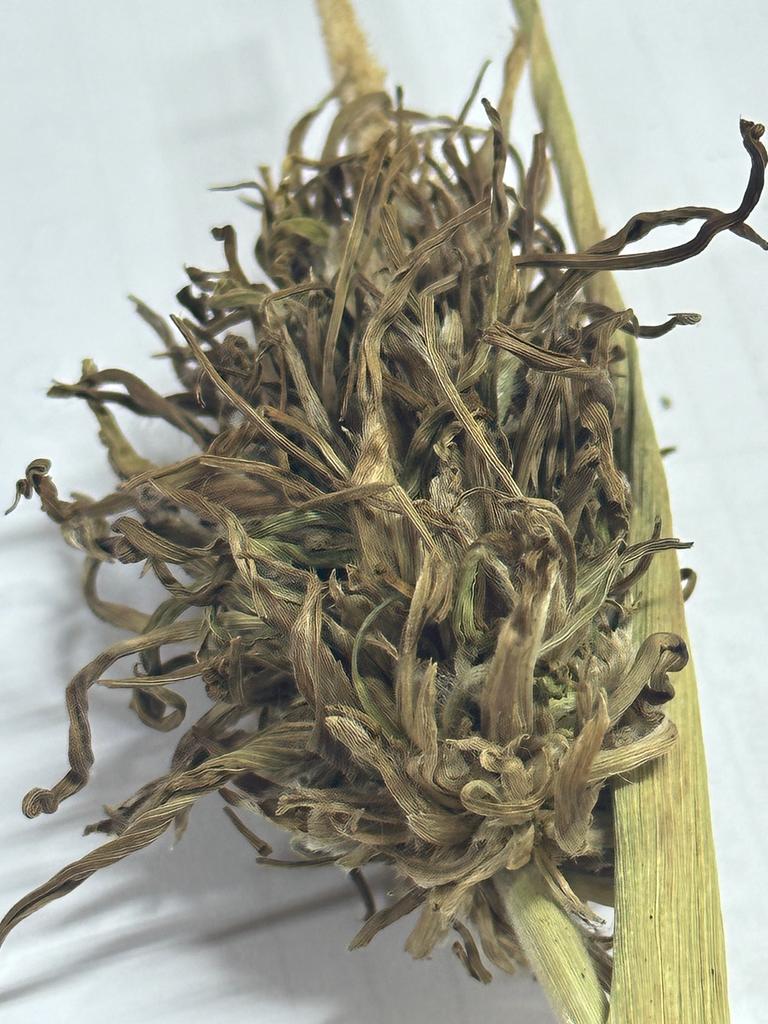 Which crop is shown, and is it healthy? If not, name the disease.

pearl millet, sclerospora graminicola
